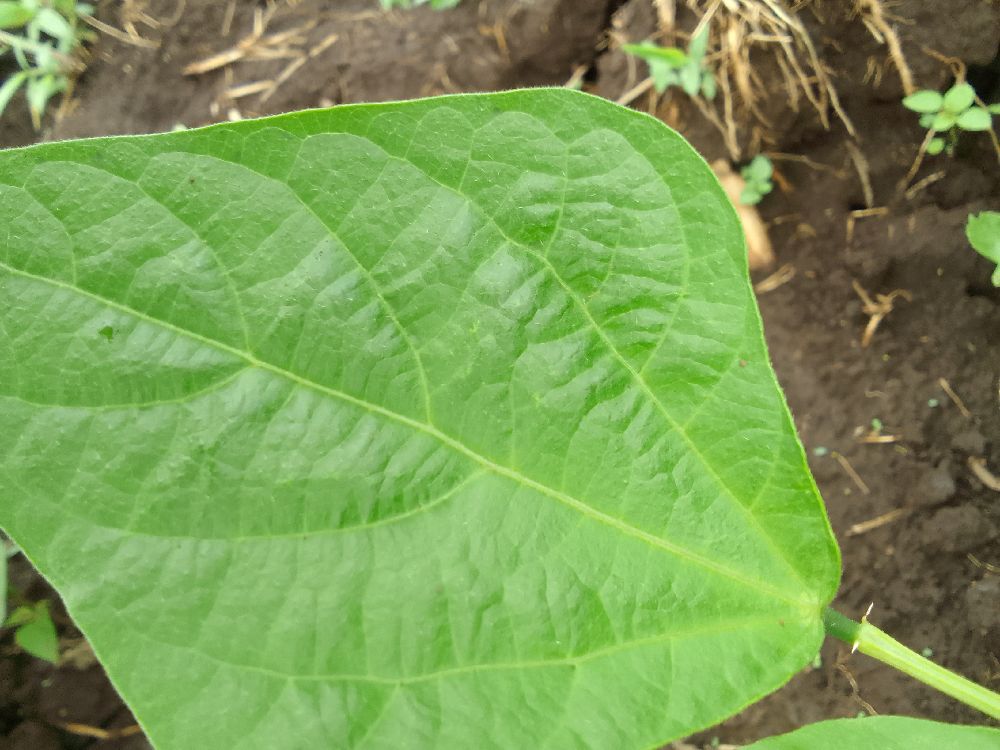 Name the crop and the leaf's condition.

common bean, healthy
